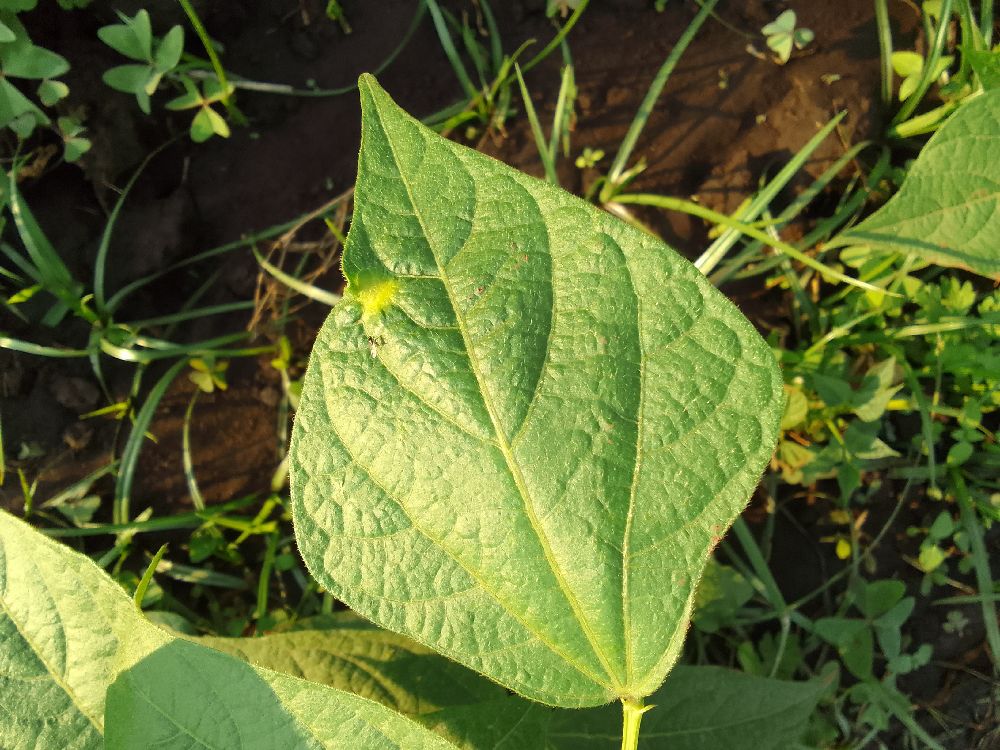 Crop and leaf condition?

common bean, healthy
